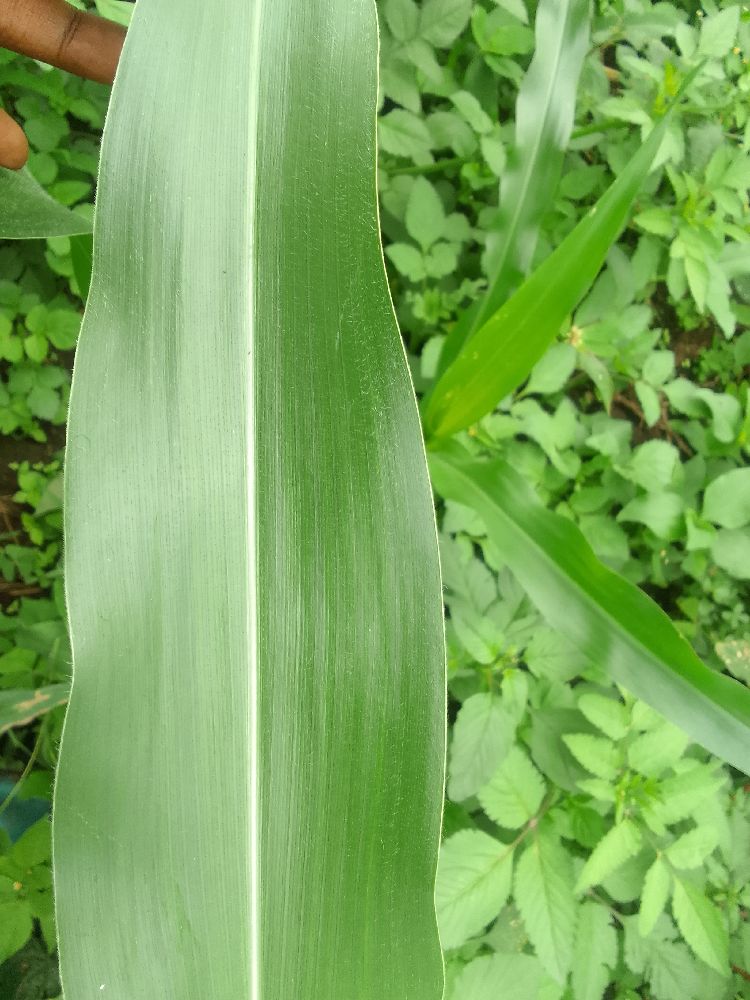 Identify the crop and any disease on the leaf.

maize, healthy
